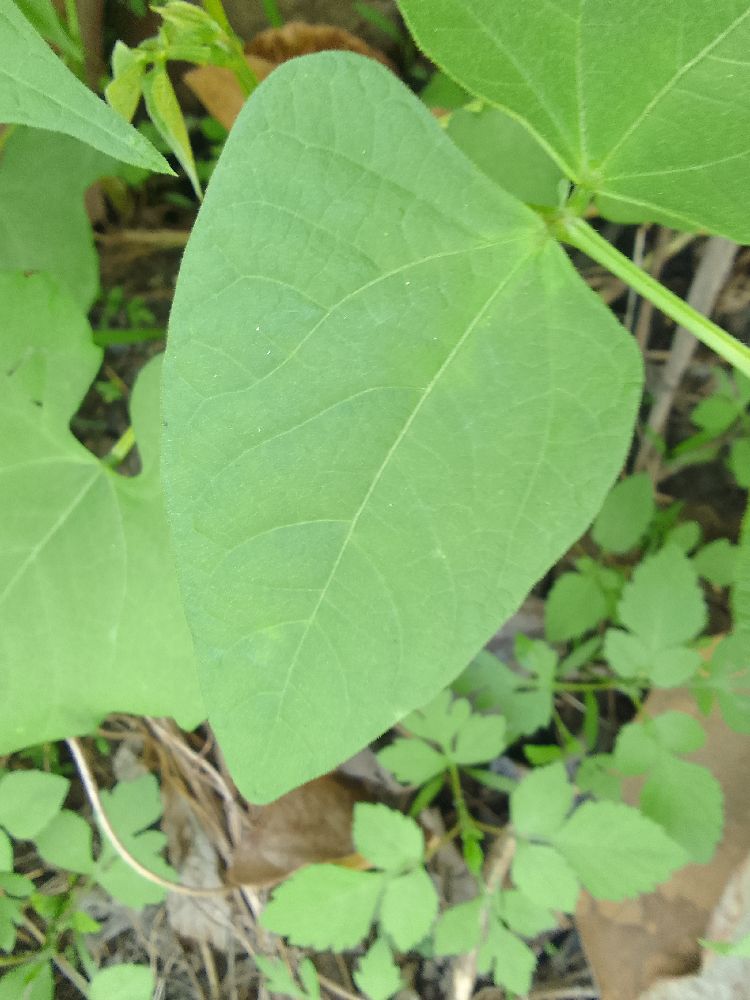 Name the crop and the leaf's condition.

common bean, healthy
